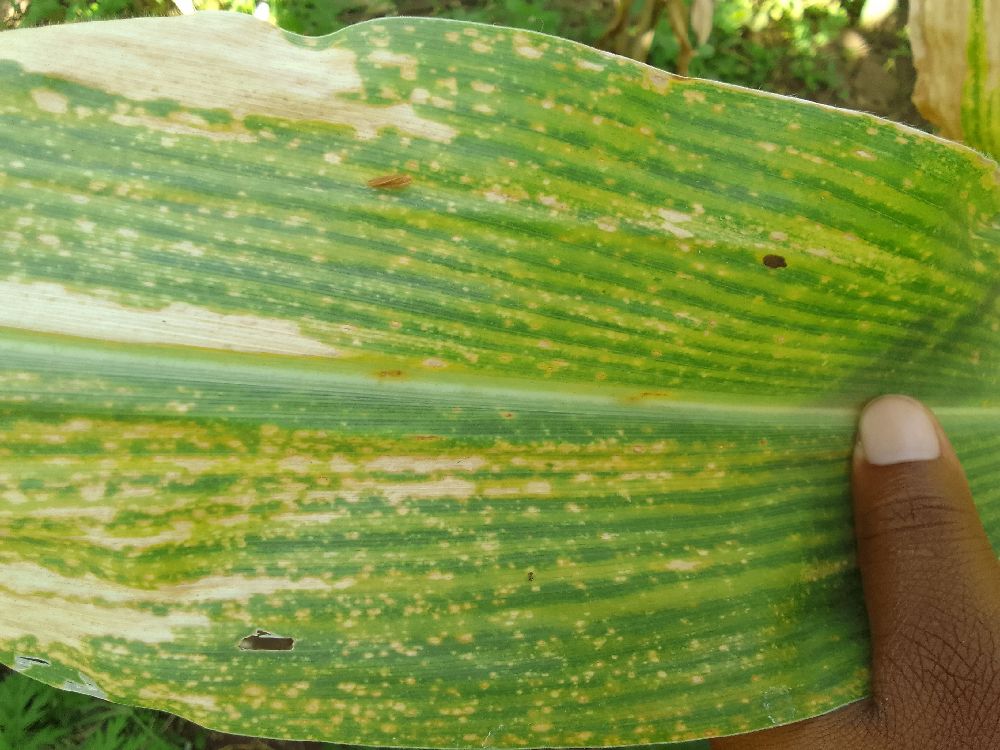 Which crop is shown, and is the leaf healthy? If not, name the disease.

maize, maize lethal necrosis
